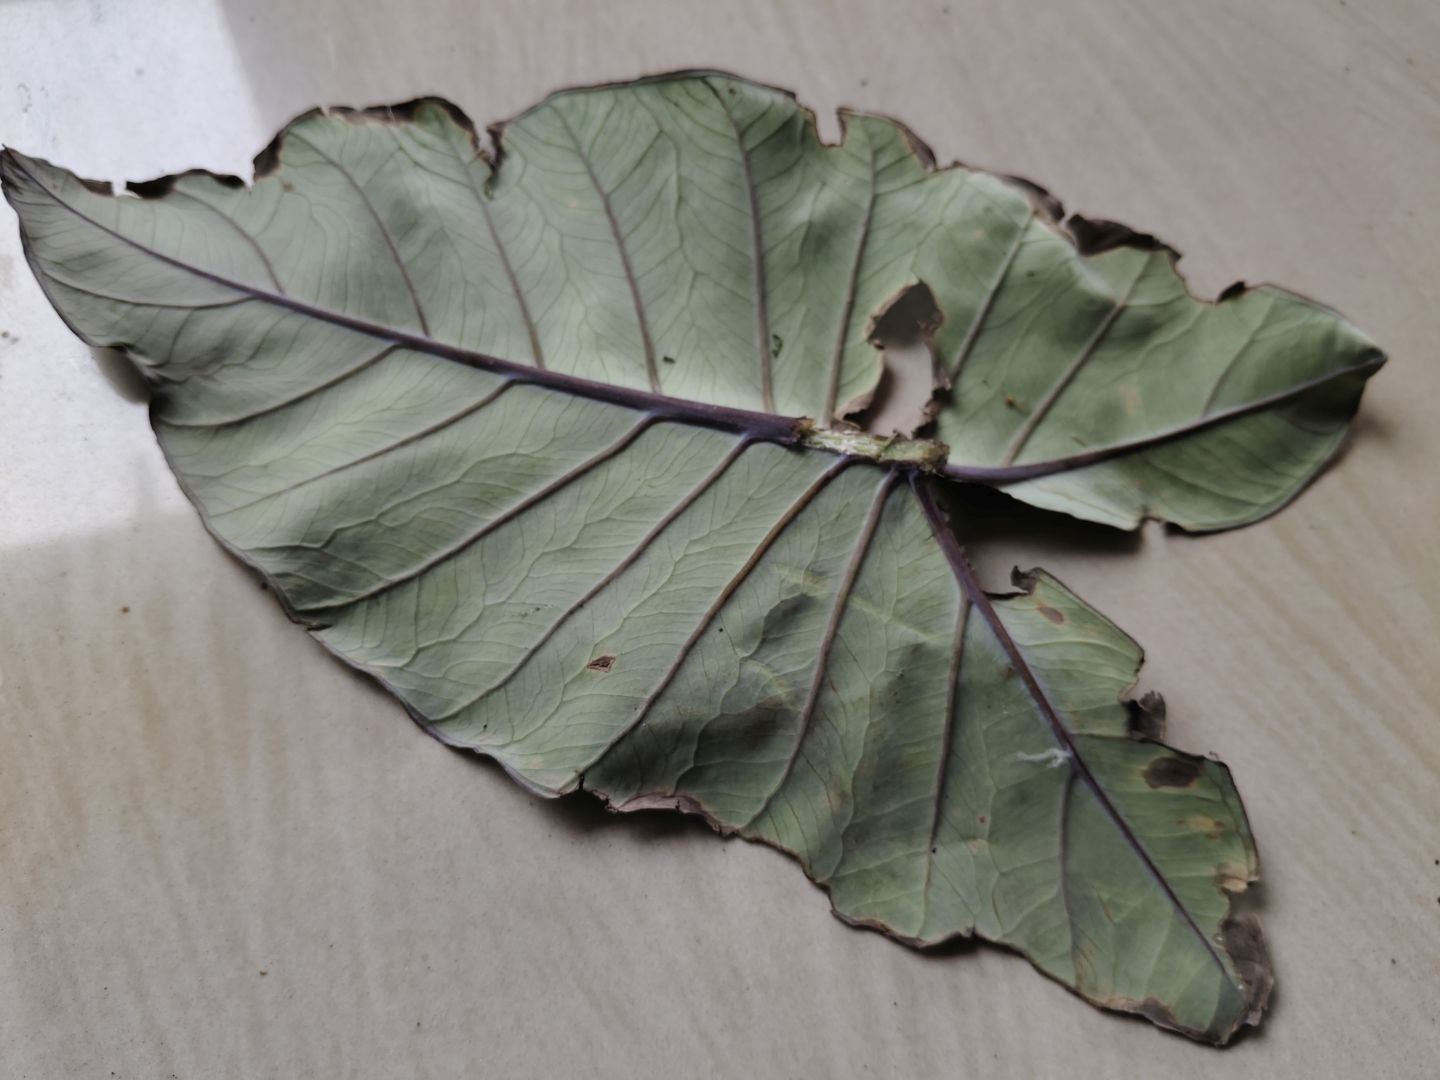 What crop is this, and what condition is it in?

taro, leaf blight
